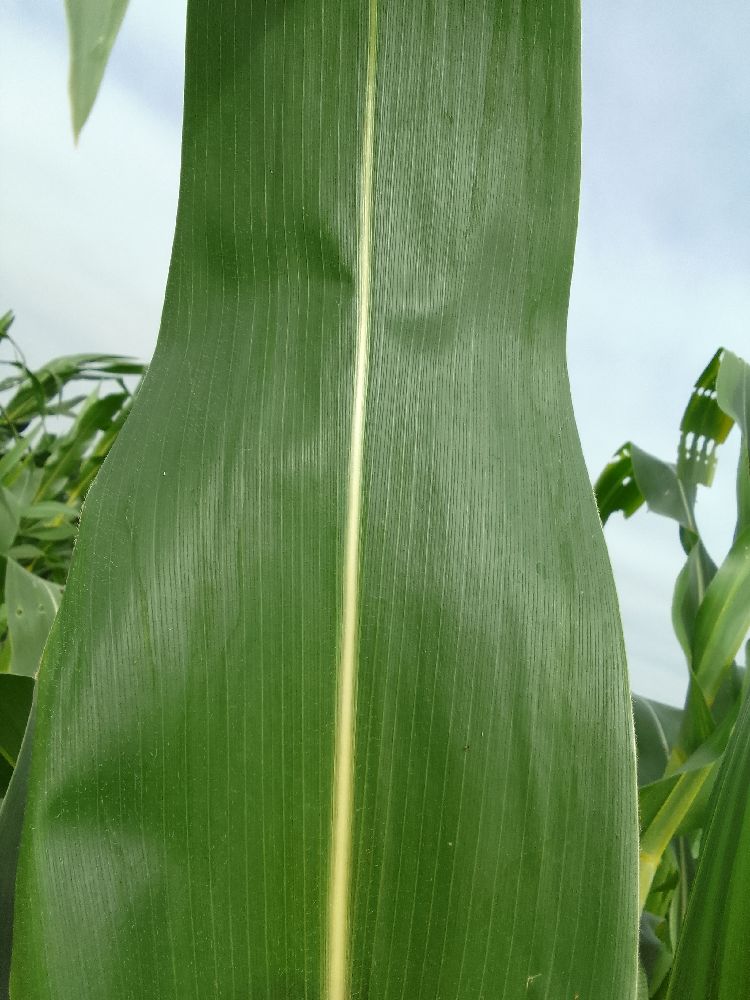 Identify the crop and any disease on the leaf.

maize, healthy
